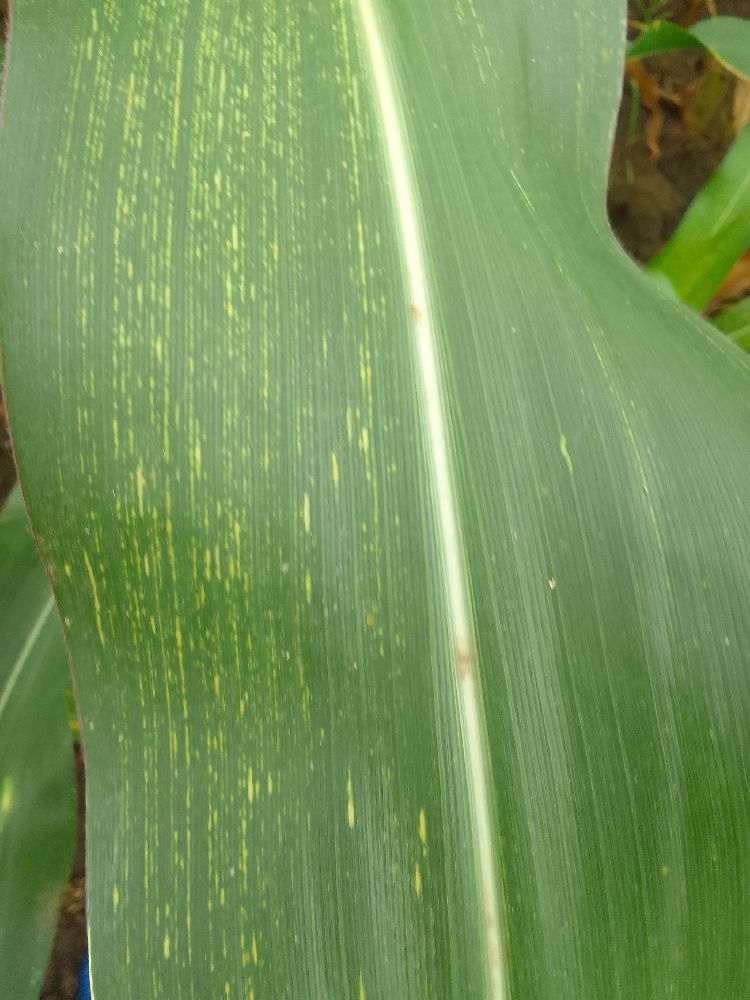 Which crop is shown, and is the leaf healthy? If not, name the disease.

maize, maize streak virus
